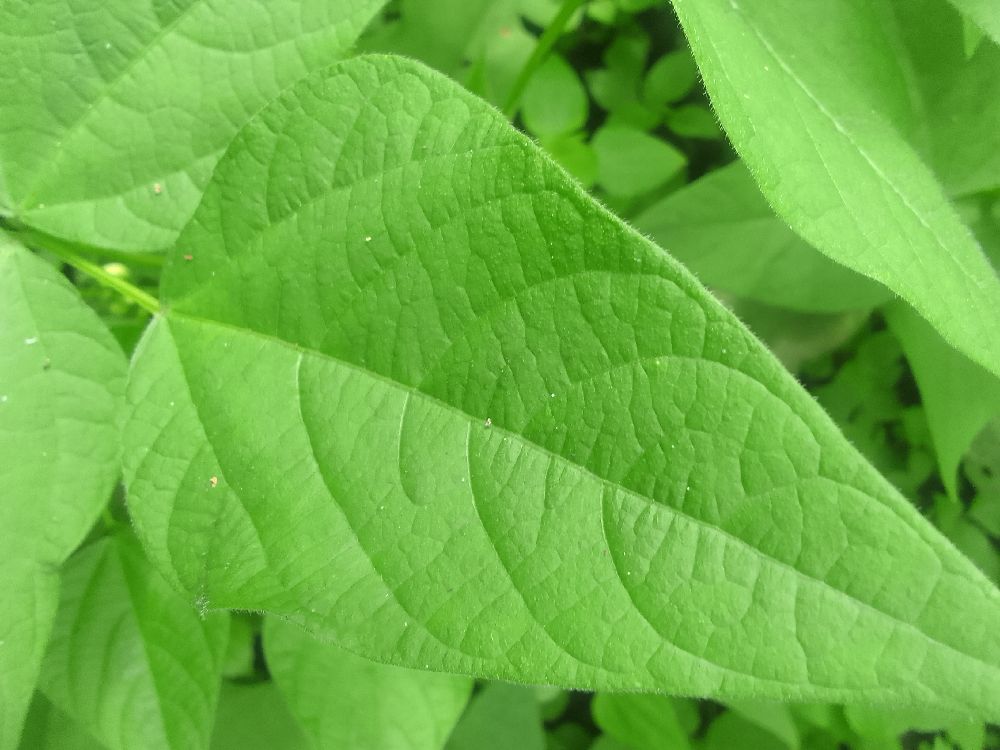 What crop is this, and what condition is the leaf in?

common bean, healthy
